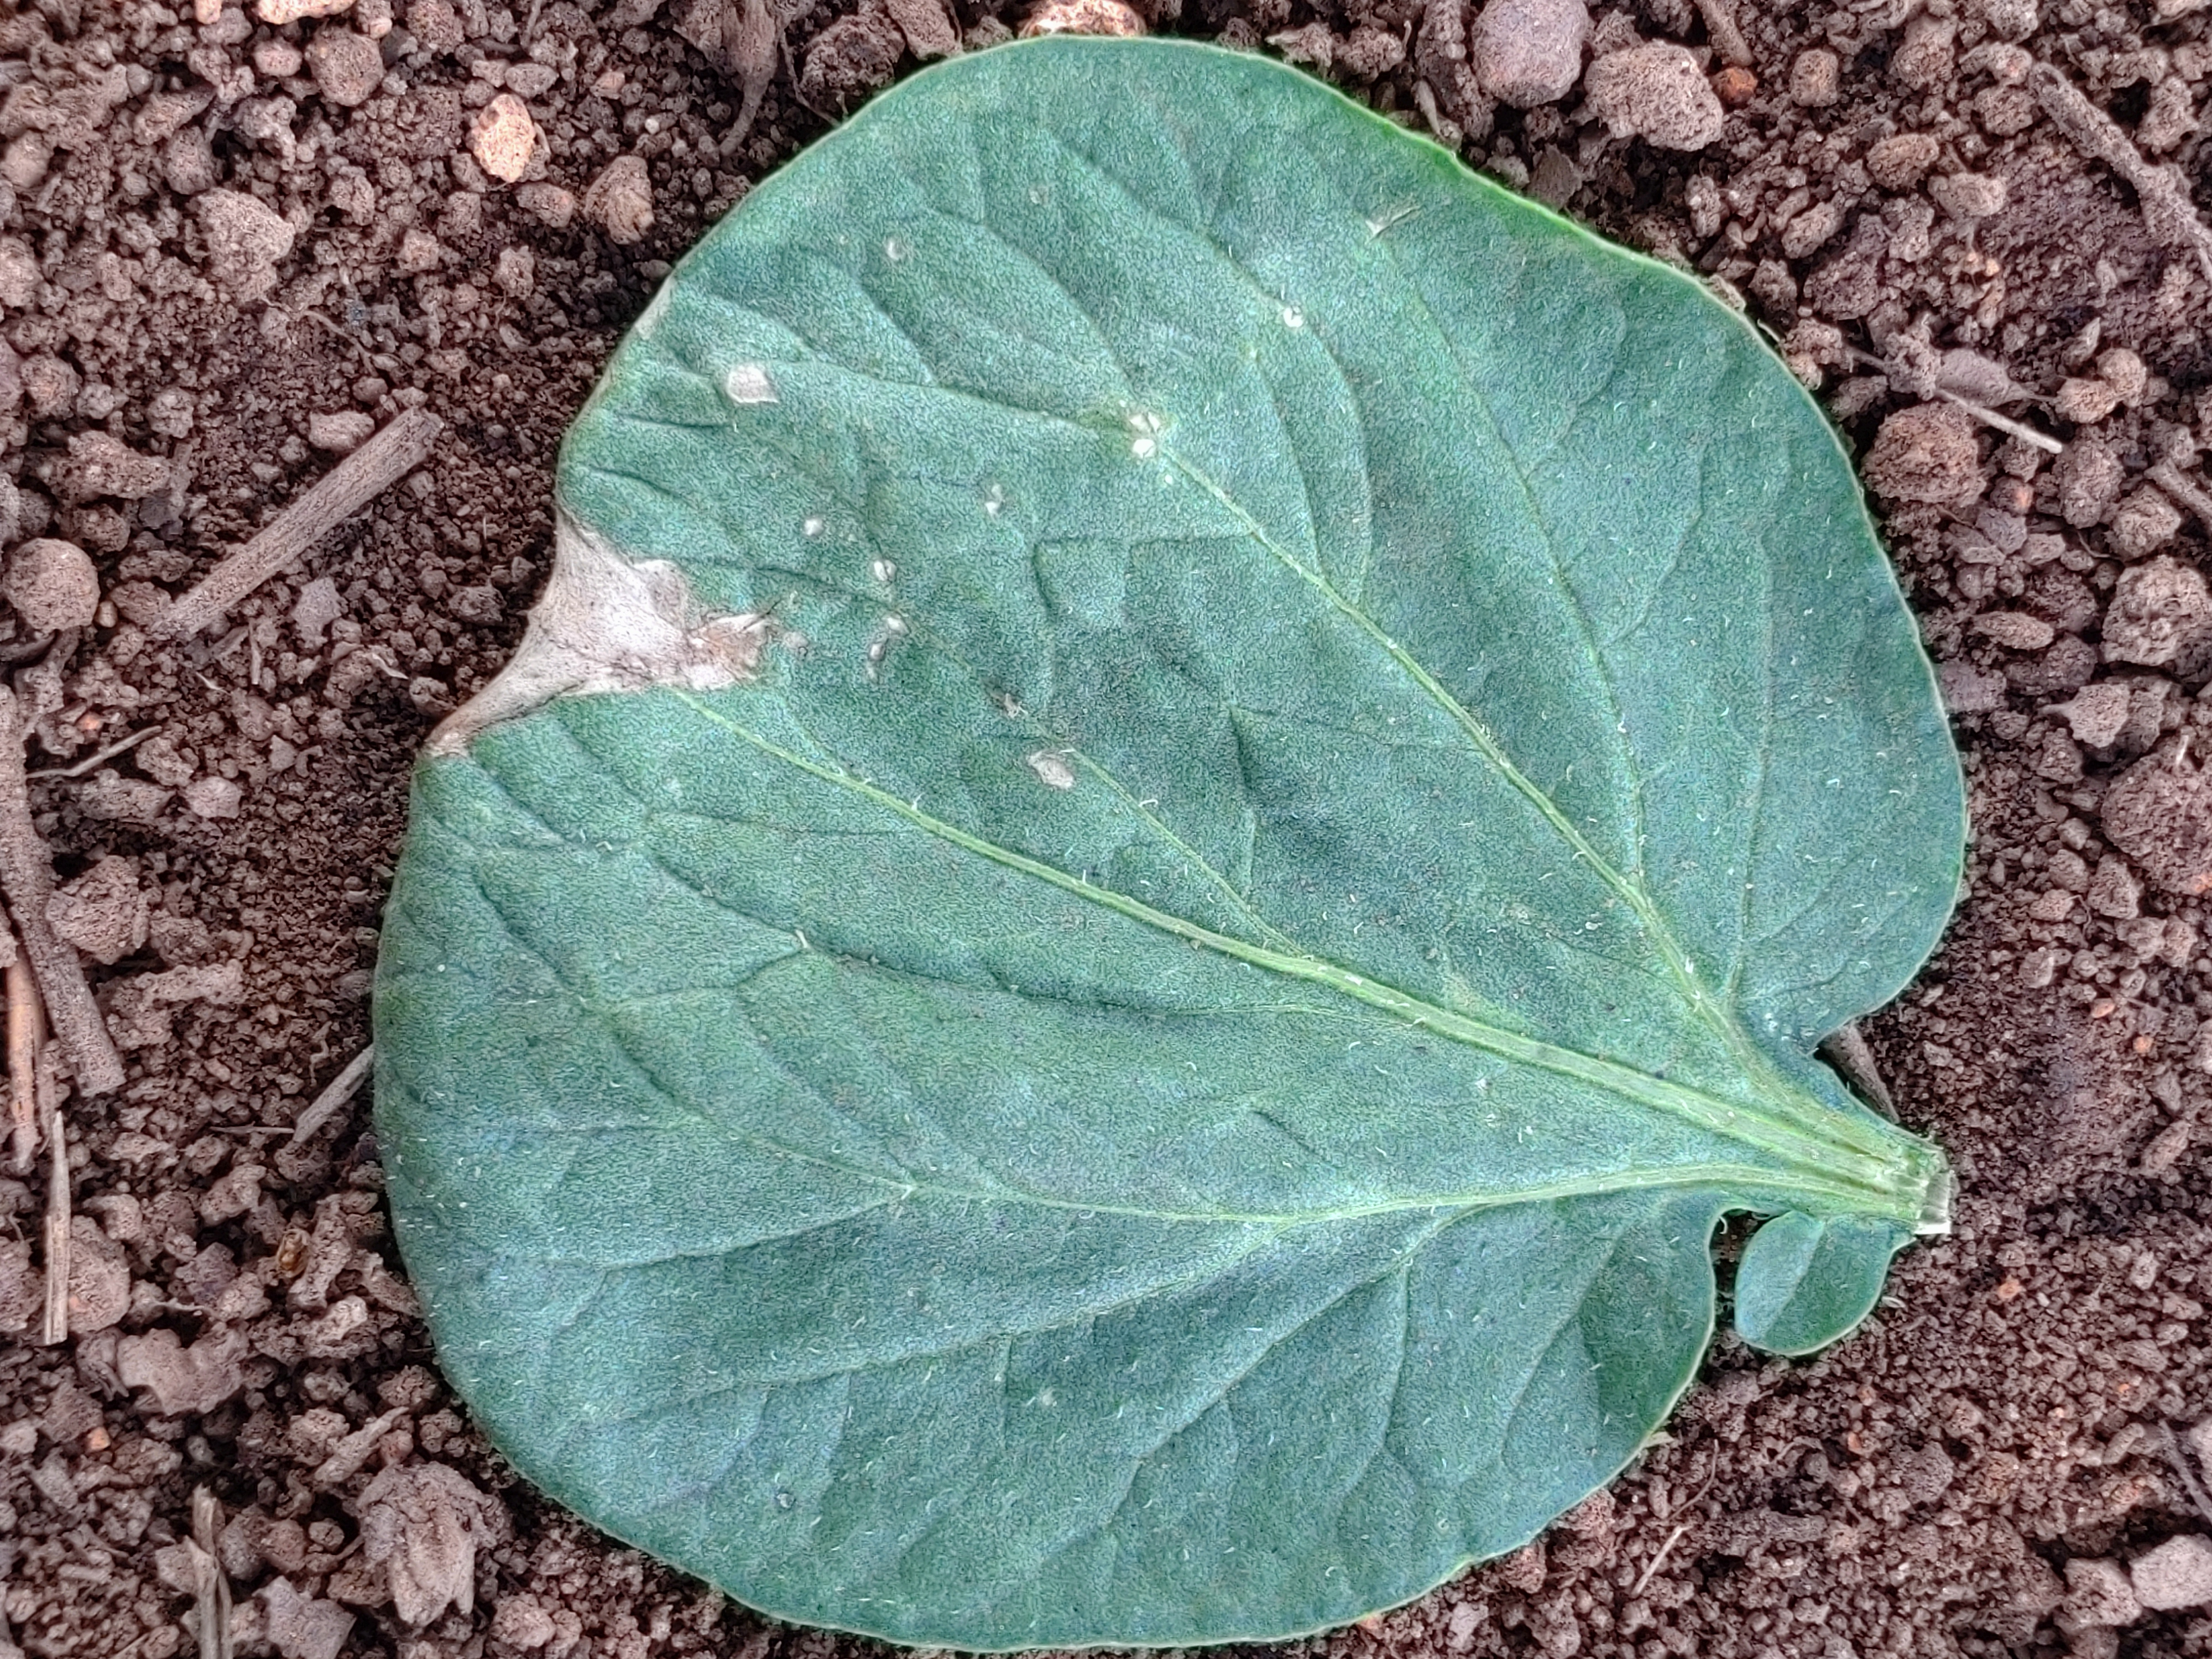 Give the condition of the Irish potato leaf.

early blight
